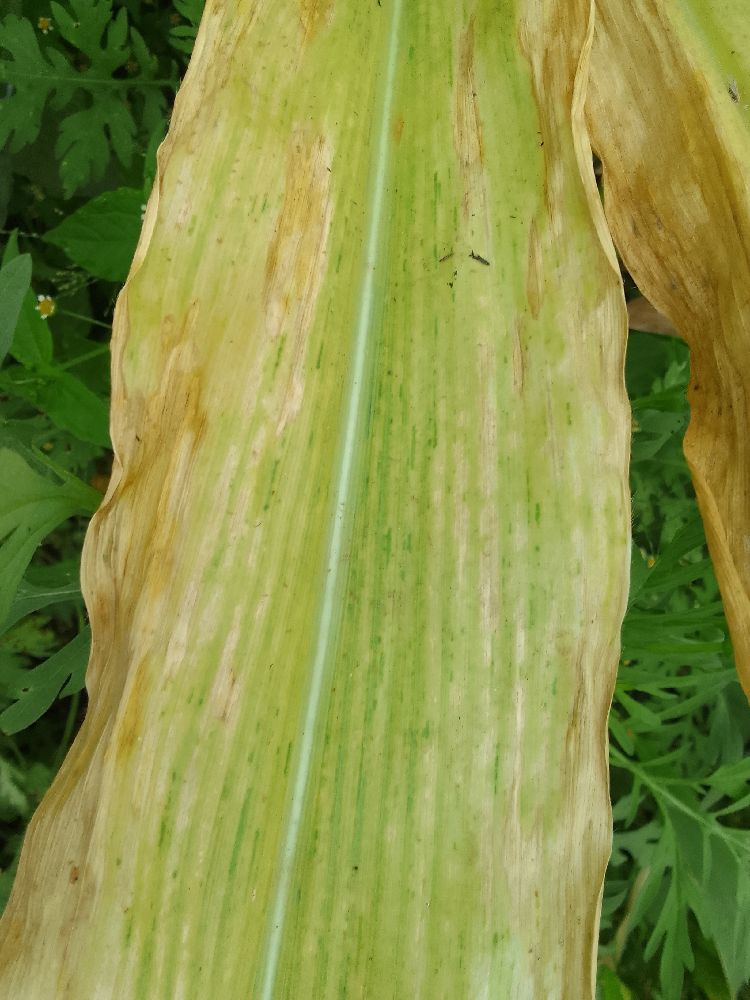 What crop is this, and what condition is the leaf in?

maize, maize lethal necrosis
